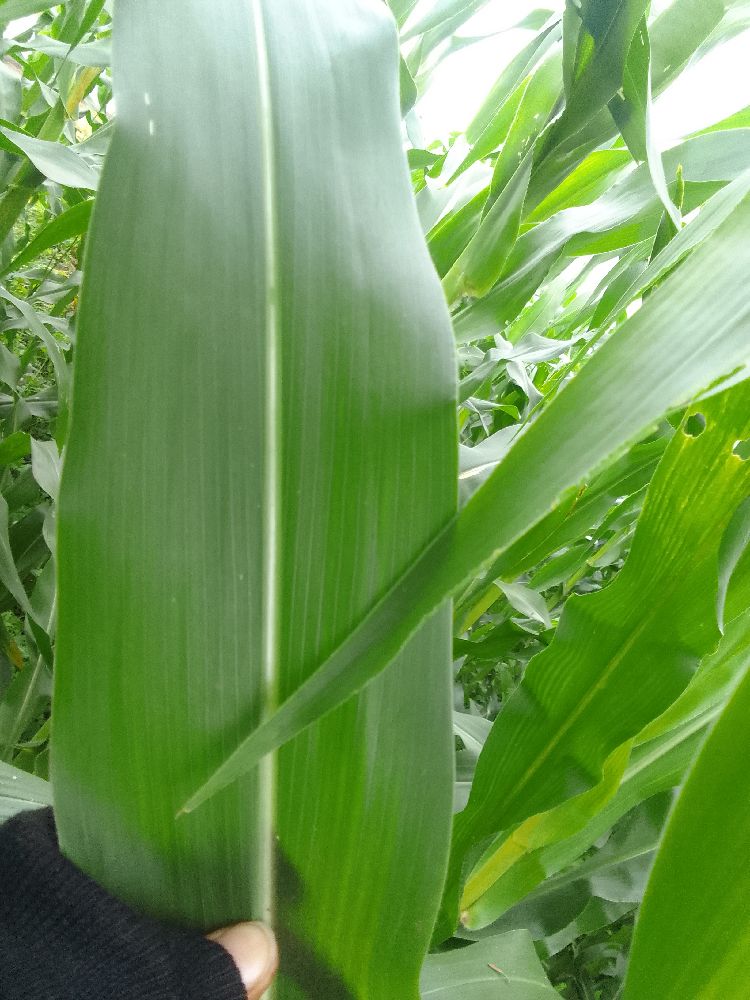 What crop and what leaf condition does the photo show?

maize, healthy
